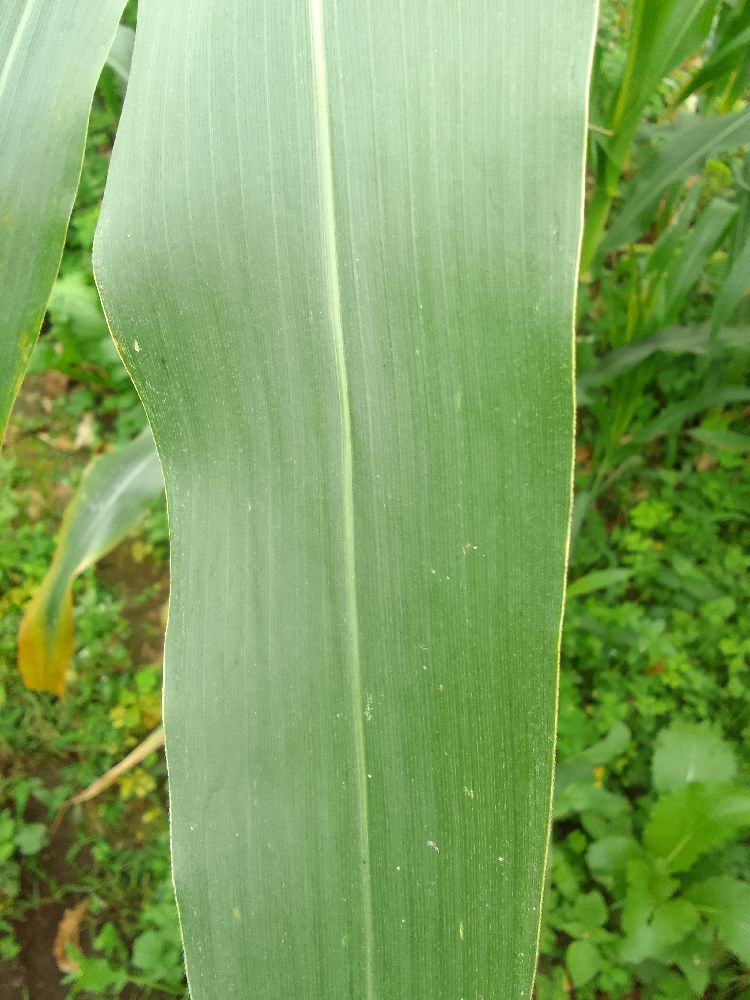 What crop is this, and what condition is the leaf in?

maize, healthy
